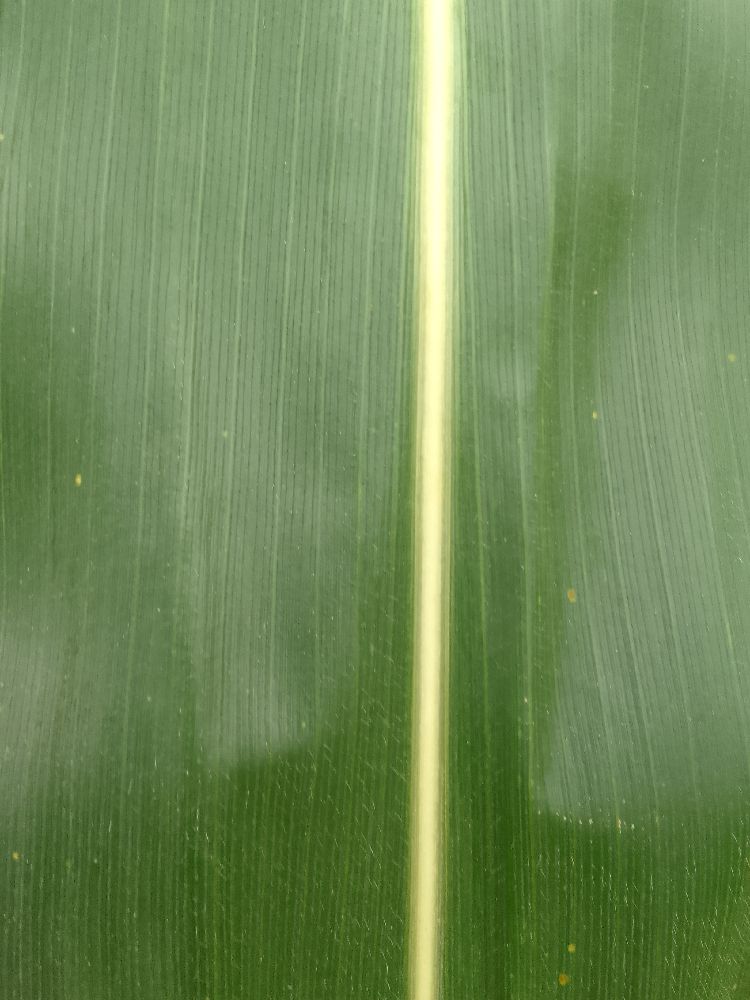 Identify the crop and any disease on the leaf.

maize, healthy
